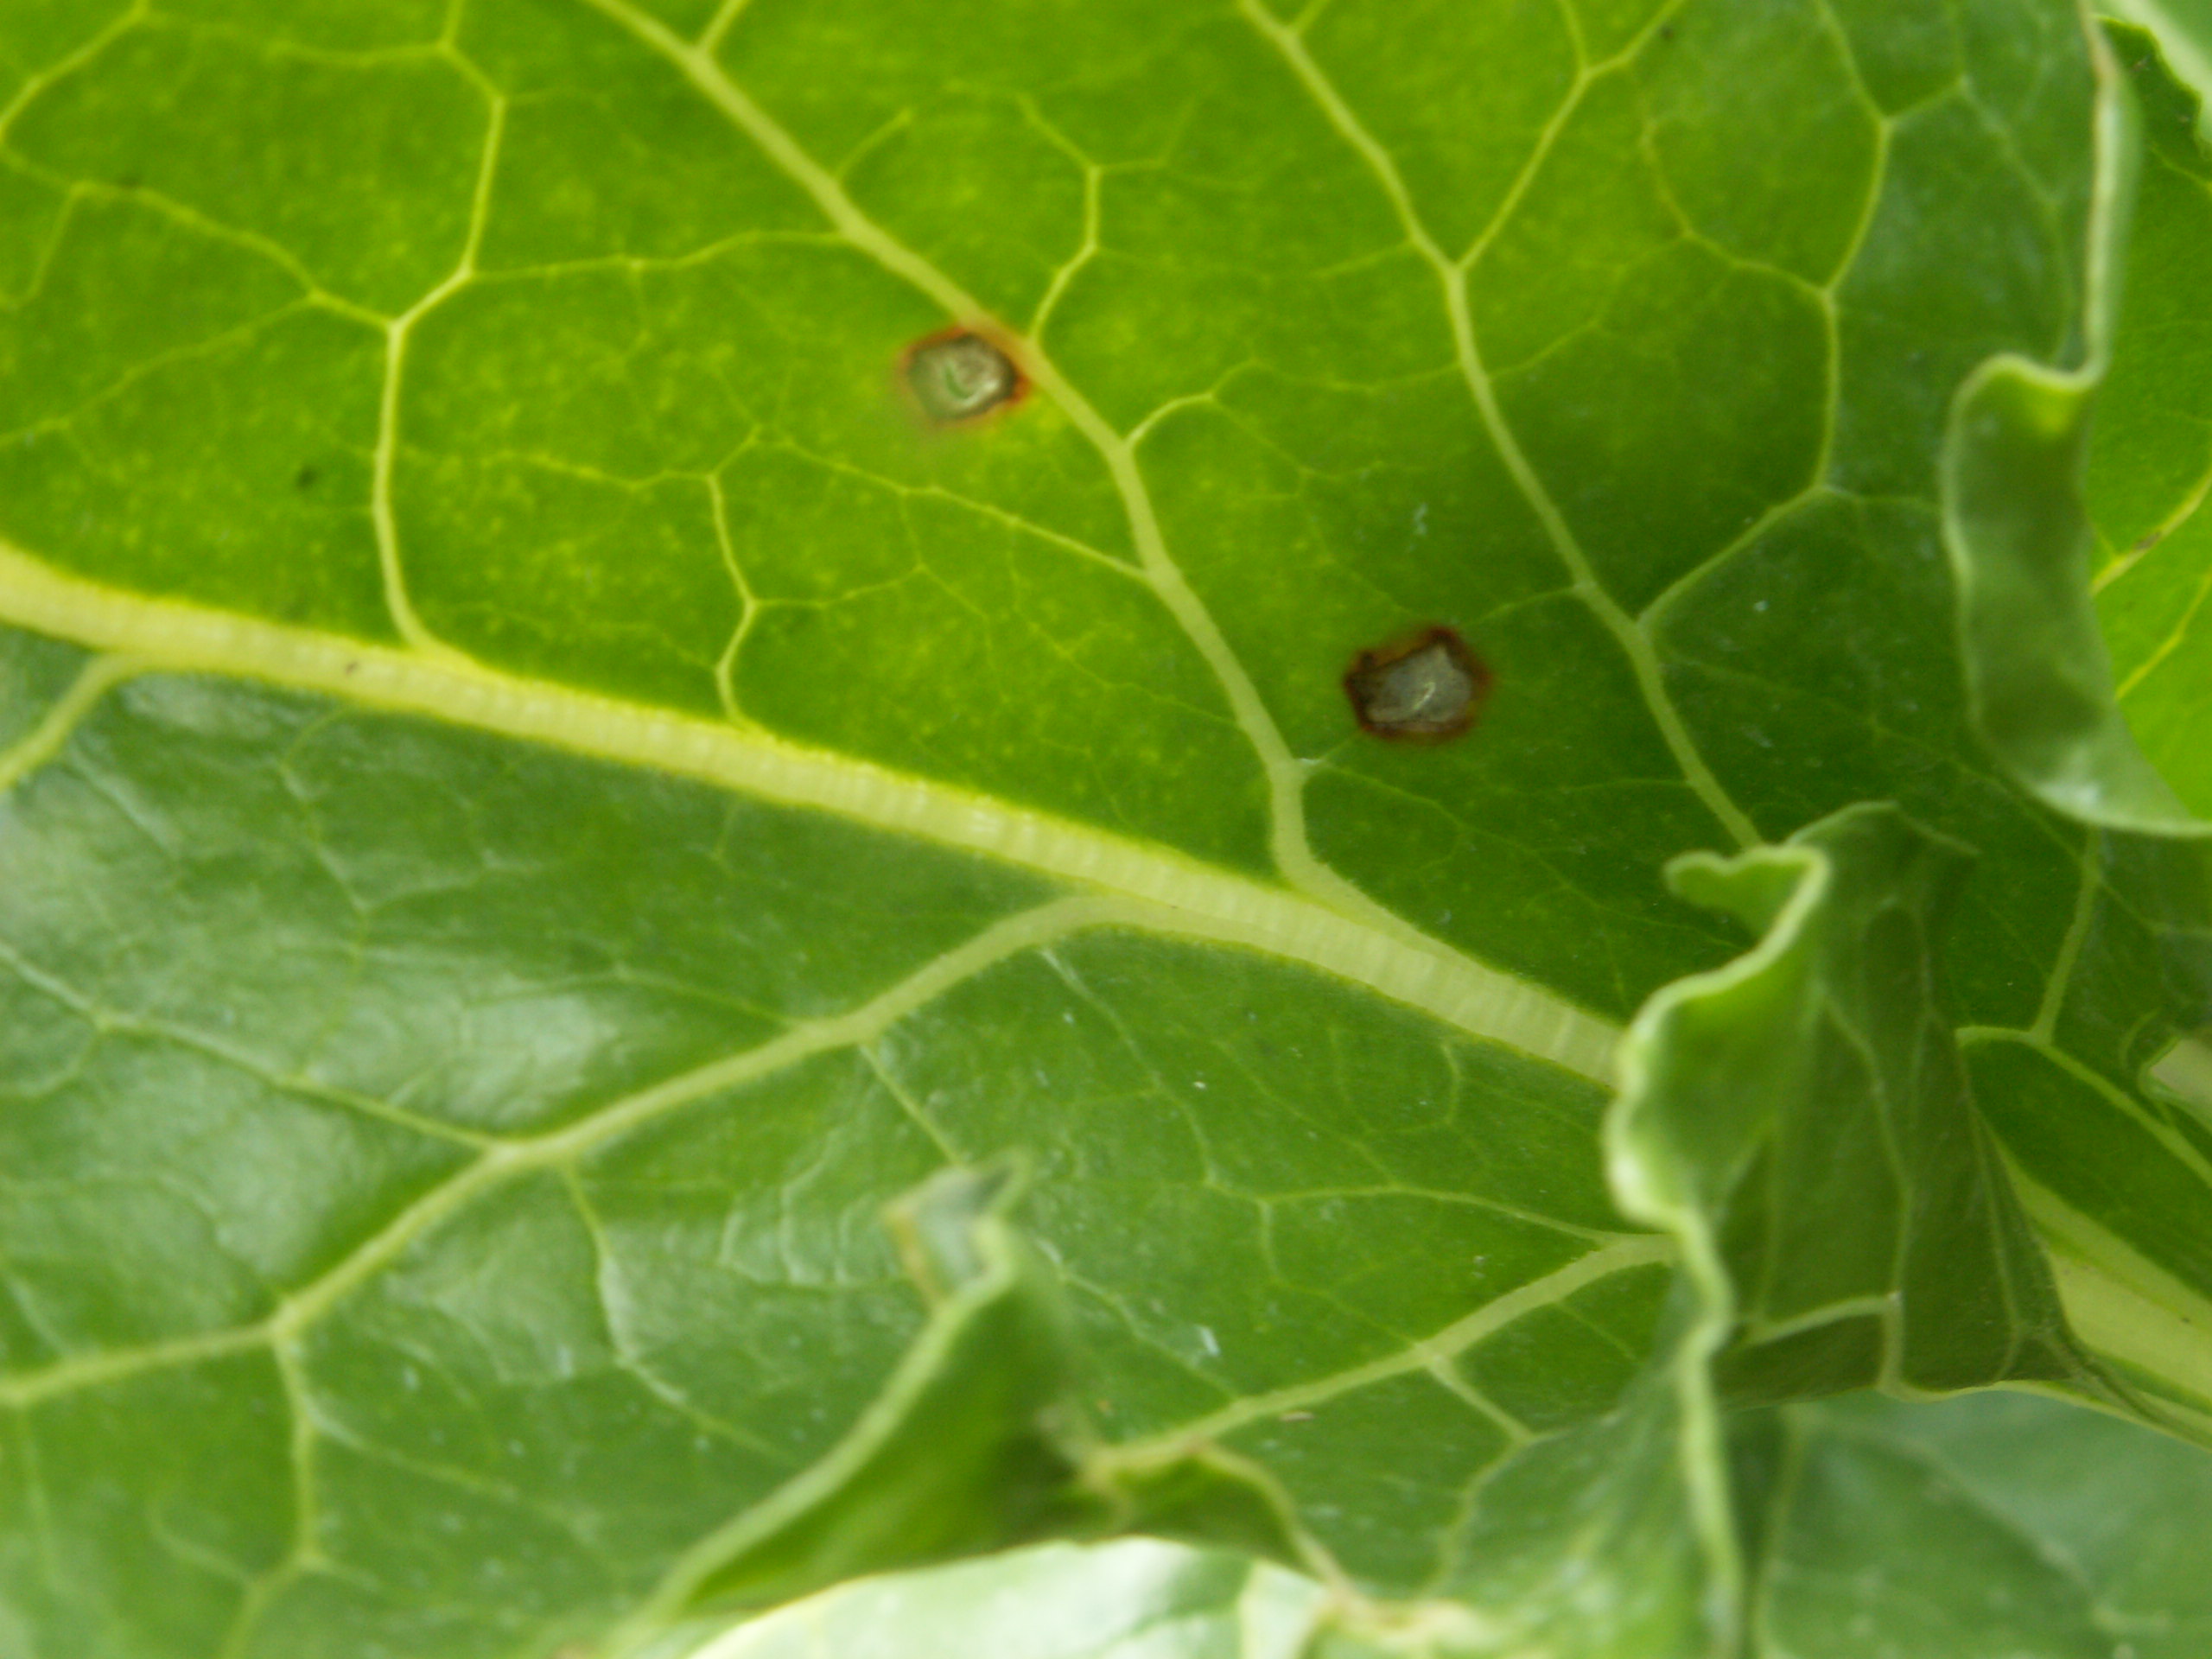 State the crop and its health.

beet, cercospora
